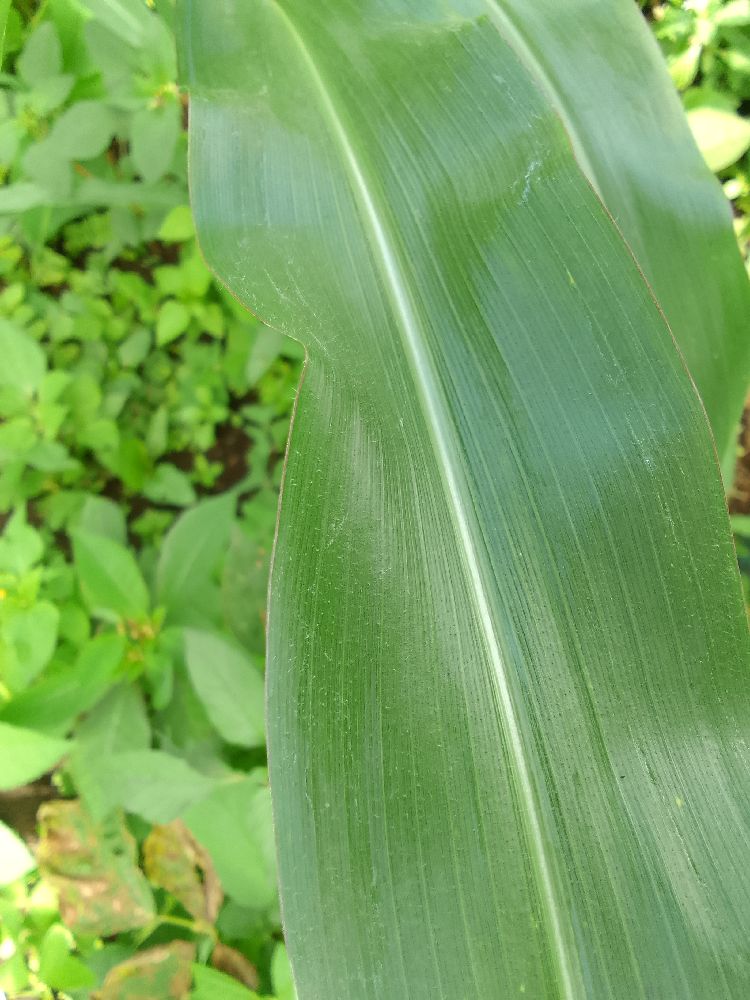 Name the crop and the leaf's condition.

maize, healthy
